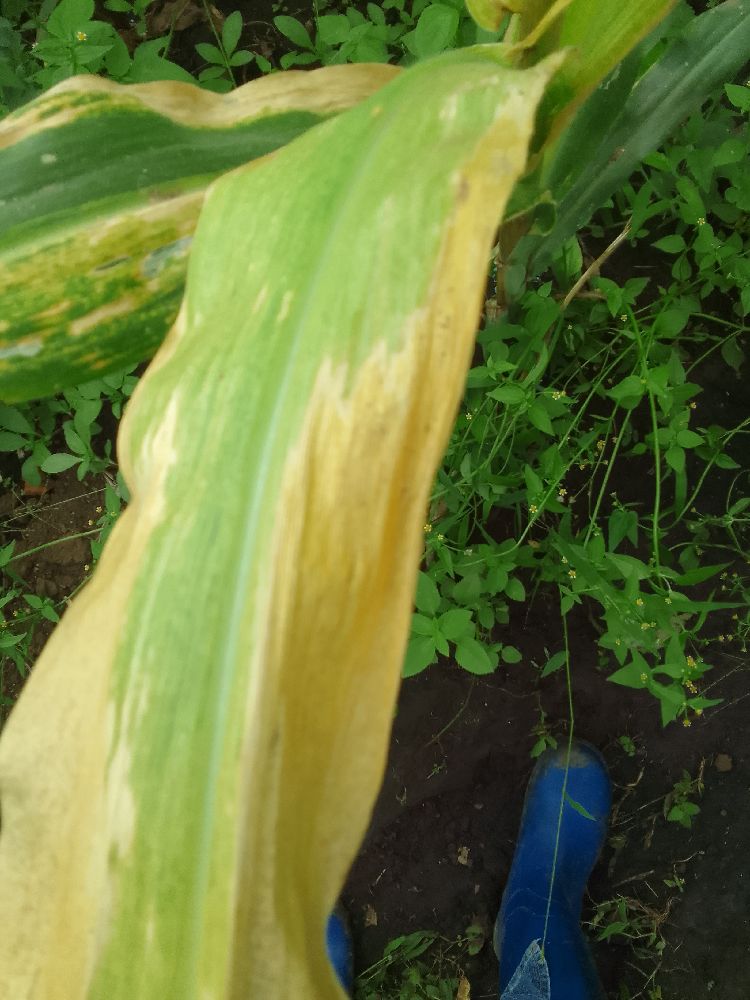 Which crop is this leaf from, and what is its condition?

maize, maize lethal necrosis
